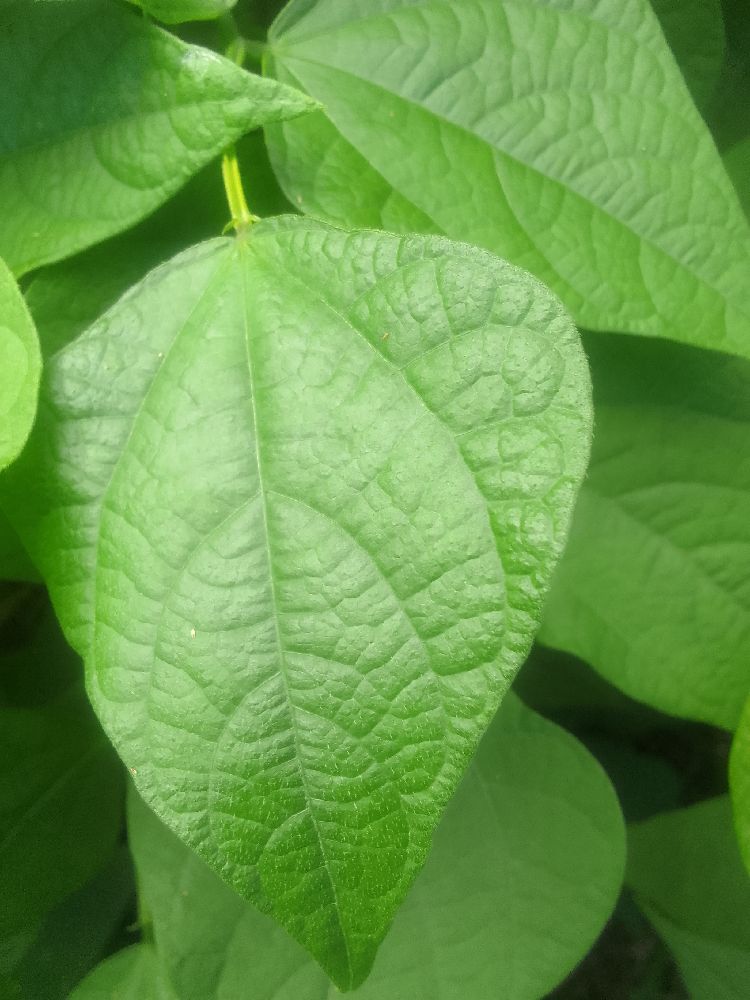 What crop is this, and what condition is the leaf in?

common bean, healthy
